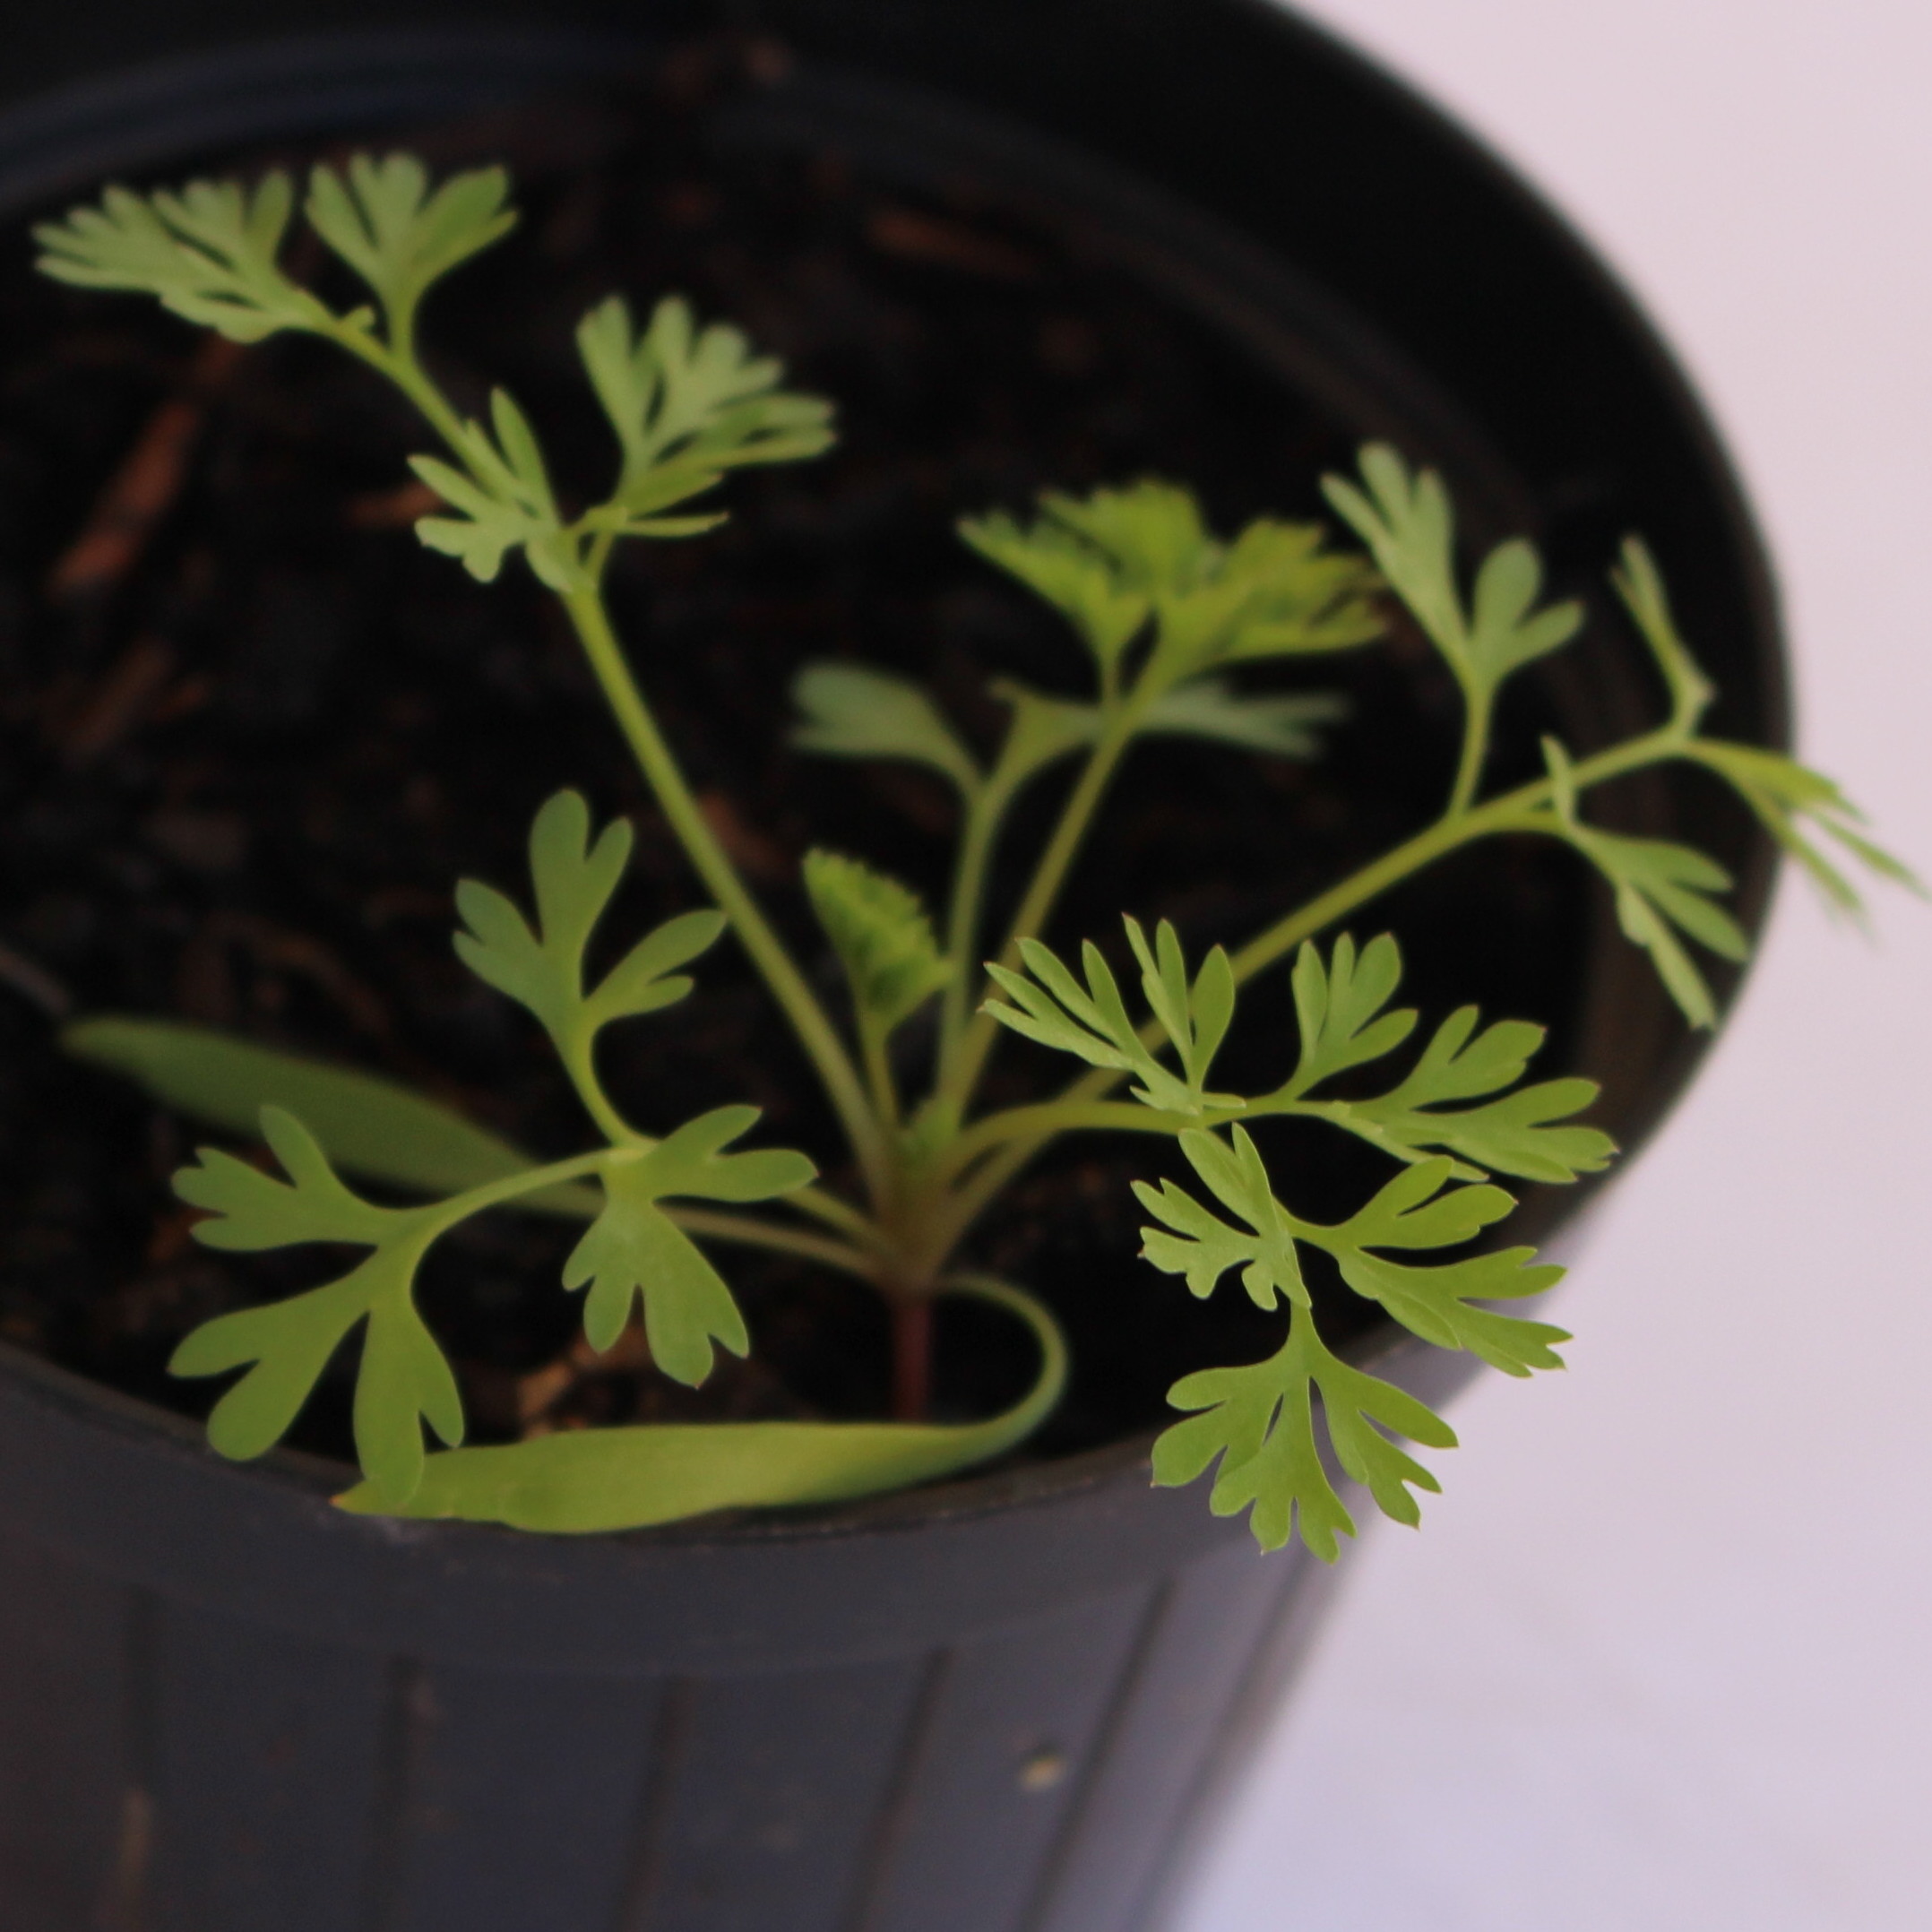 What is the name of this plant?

Fumaria officinalis
